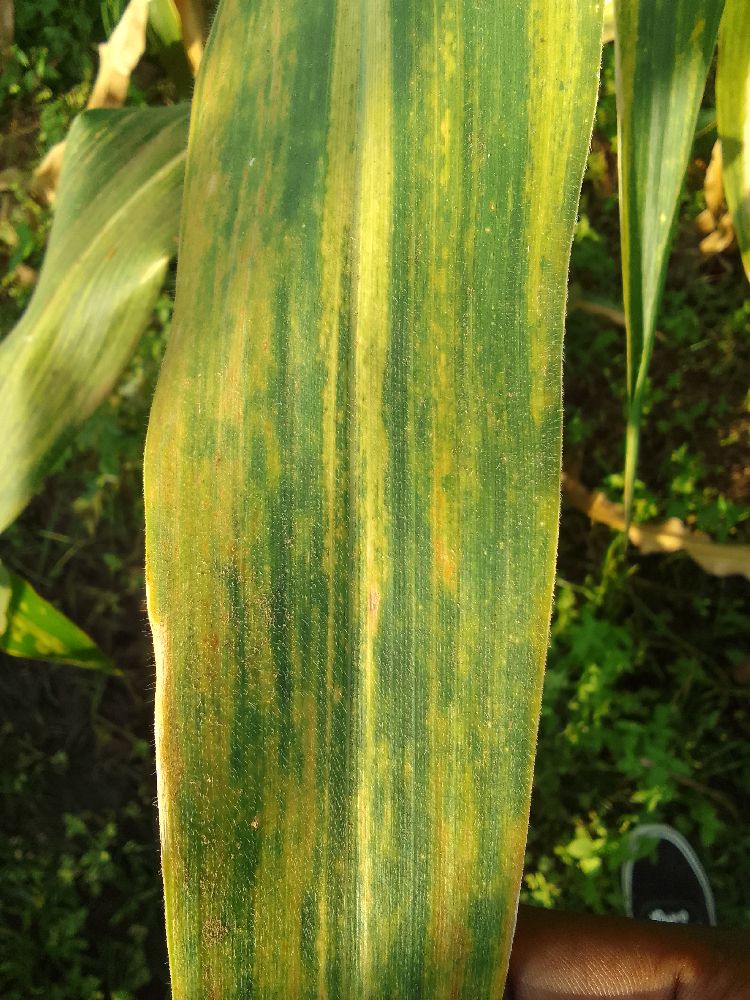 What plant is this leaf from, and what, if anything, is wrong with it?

maize, maize lethal necrosis
